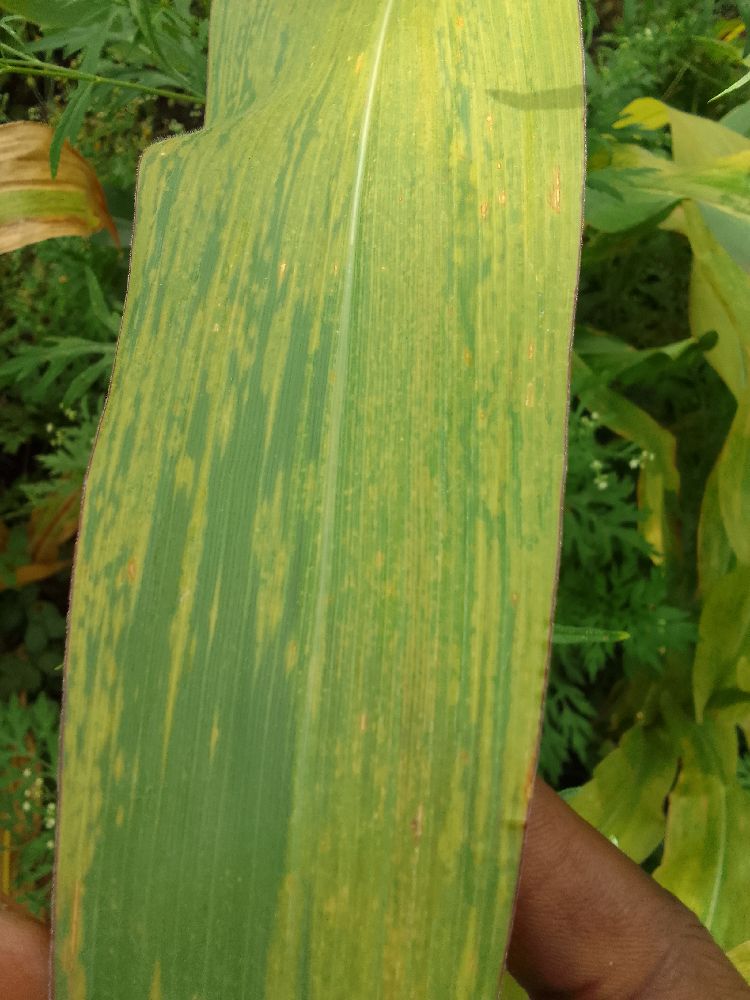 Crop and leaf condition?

maize, maize lethal necrosis
